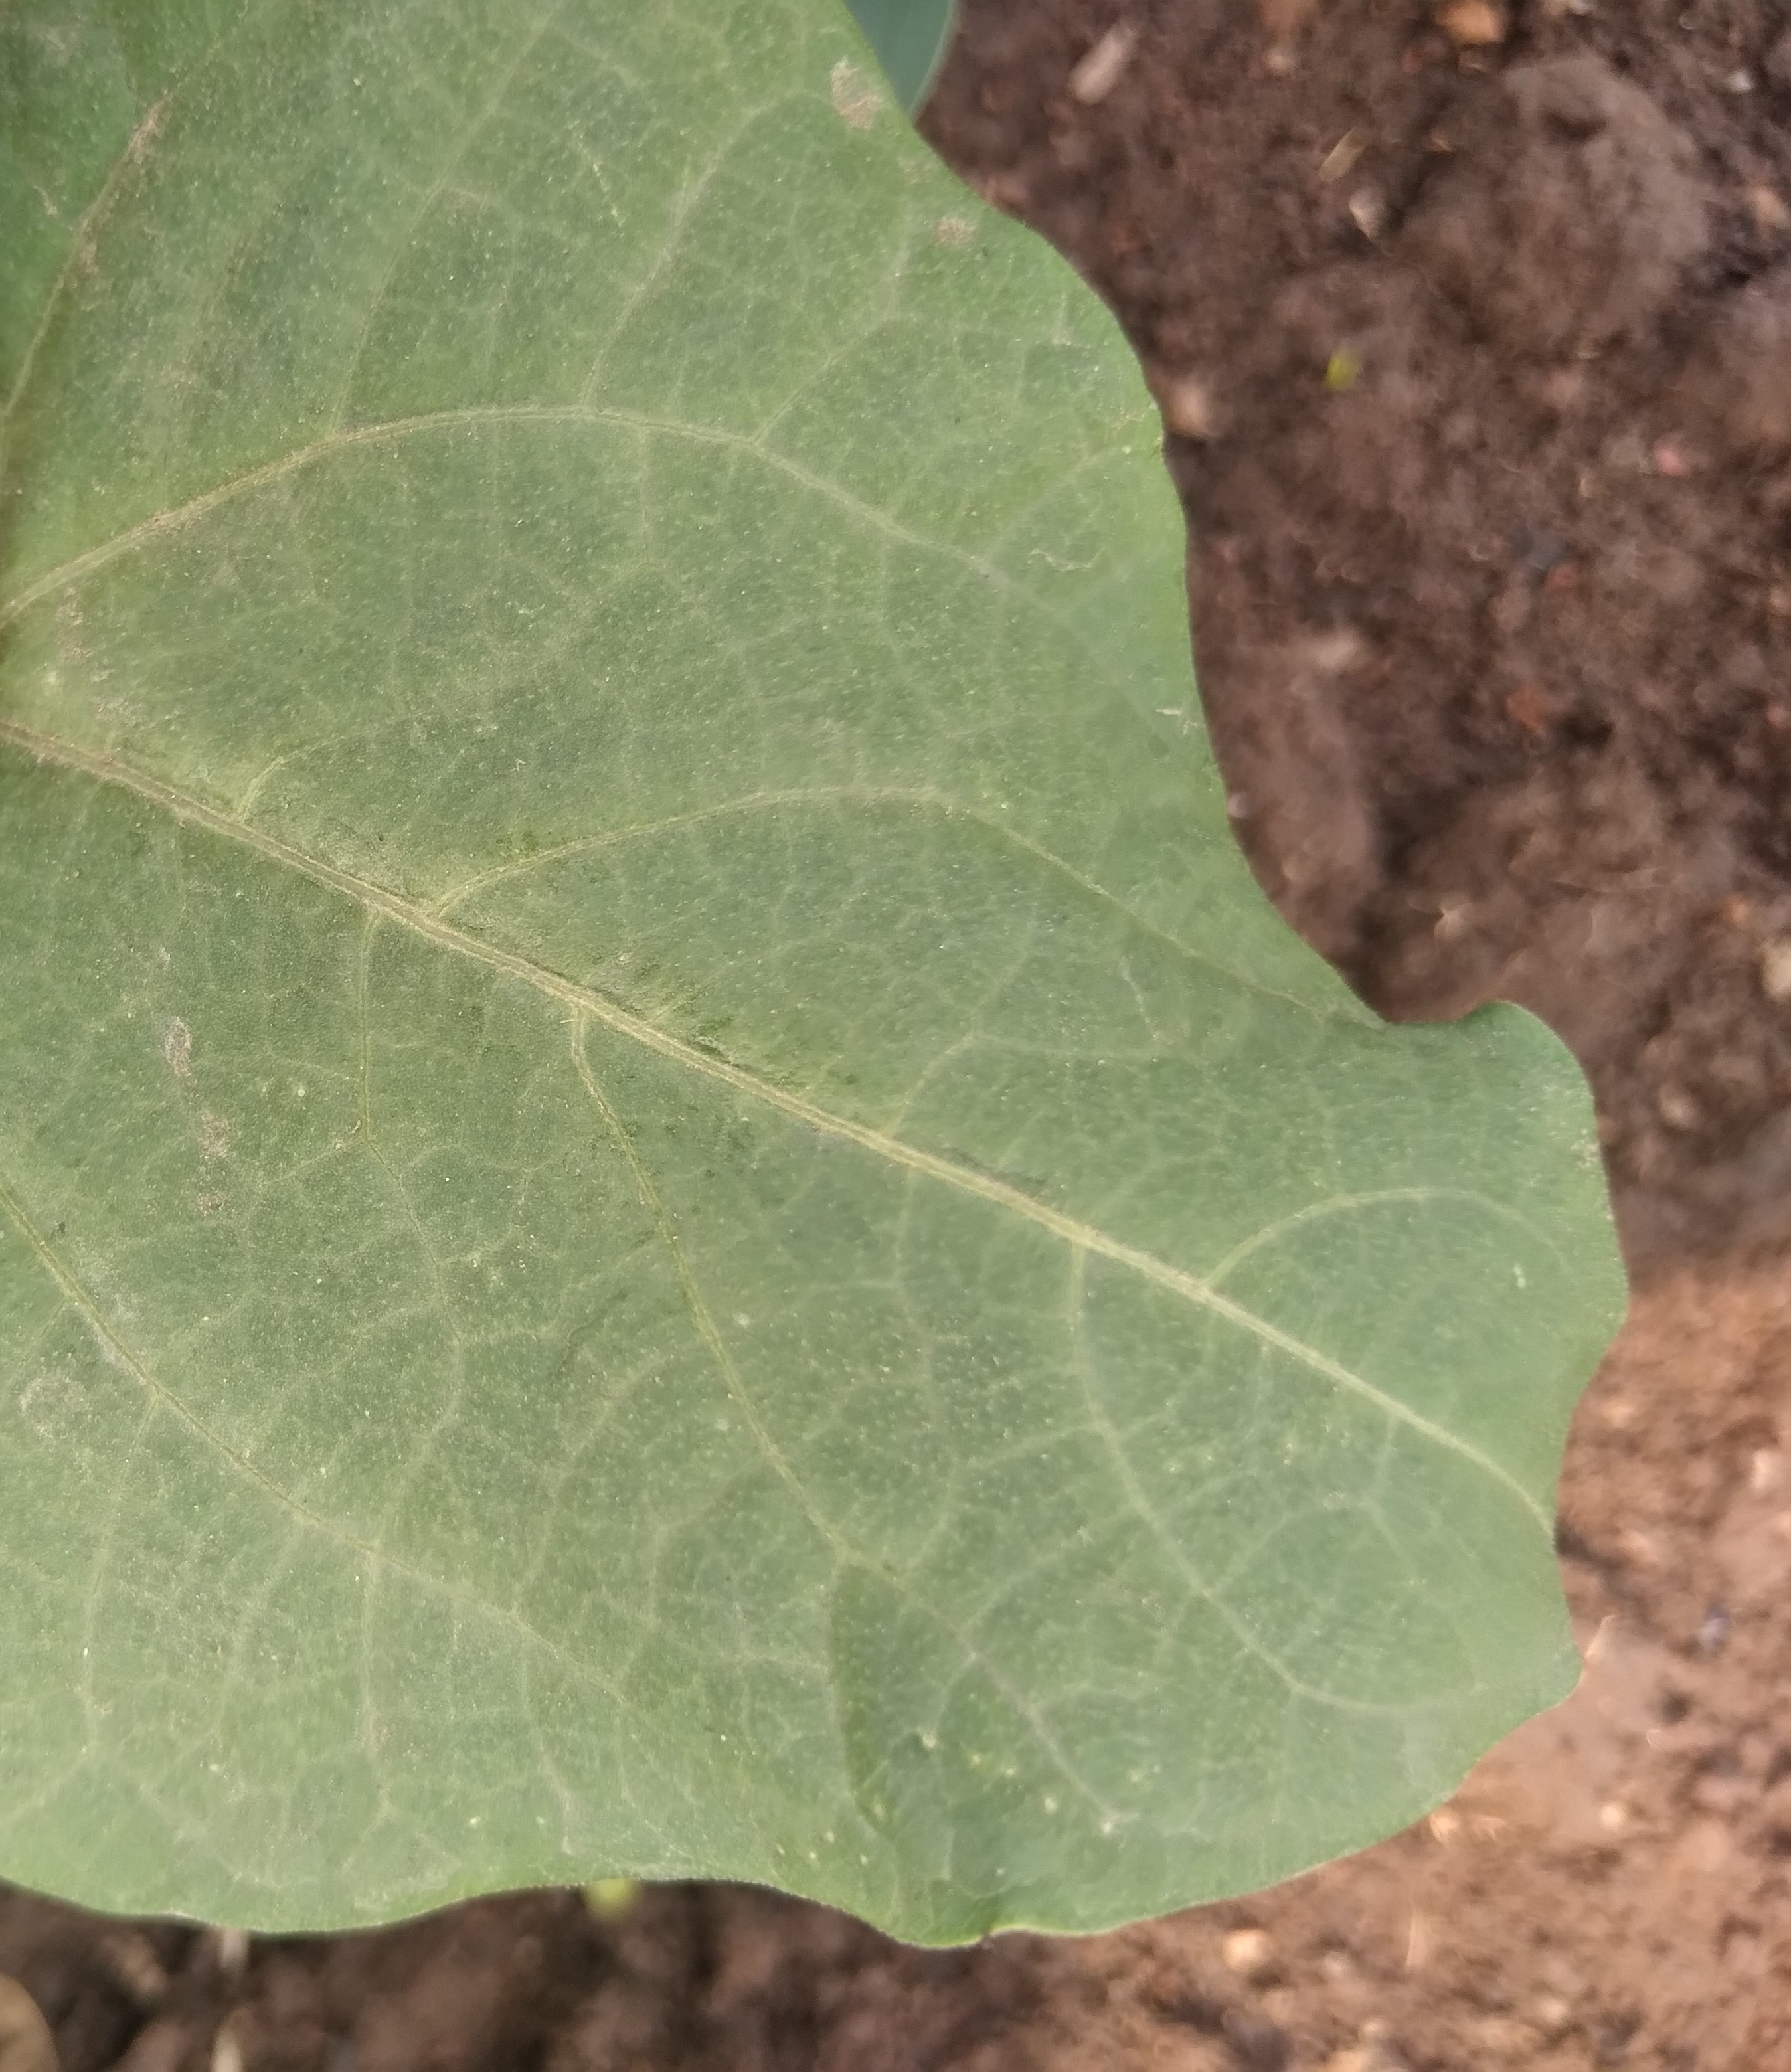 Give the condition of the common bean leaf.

healthy
